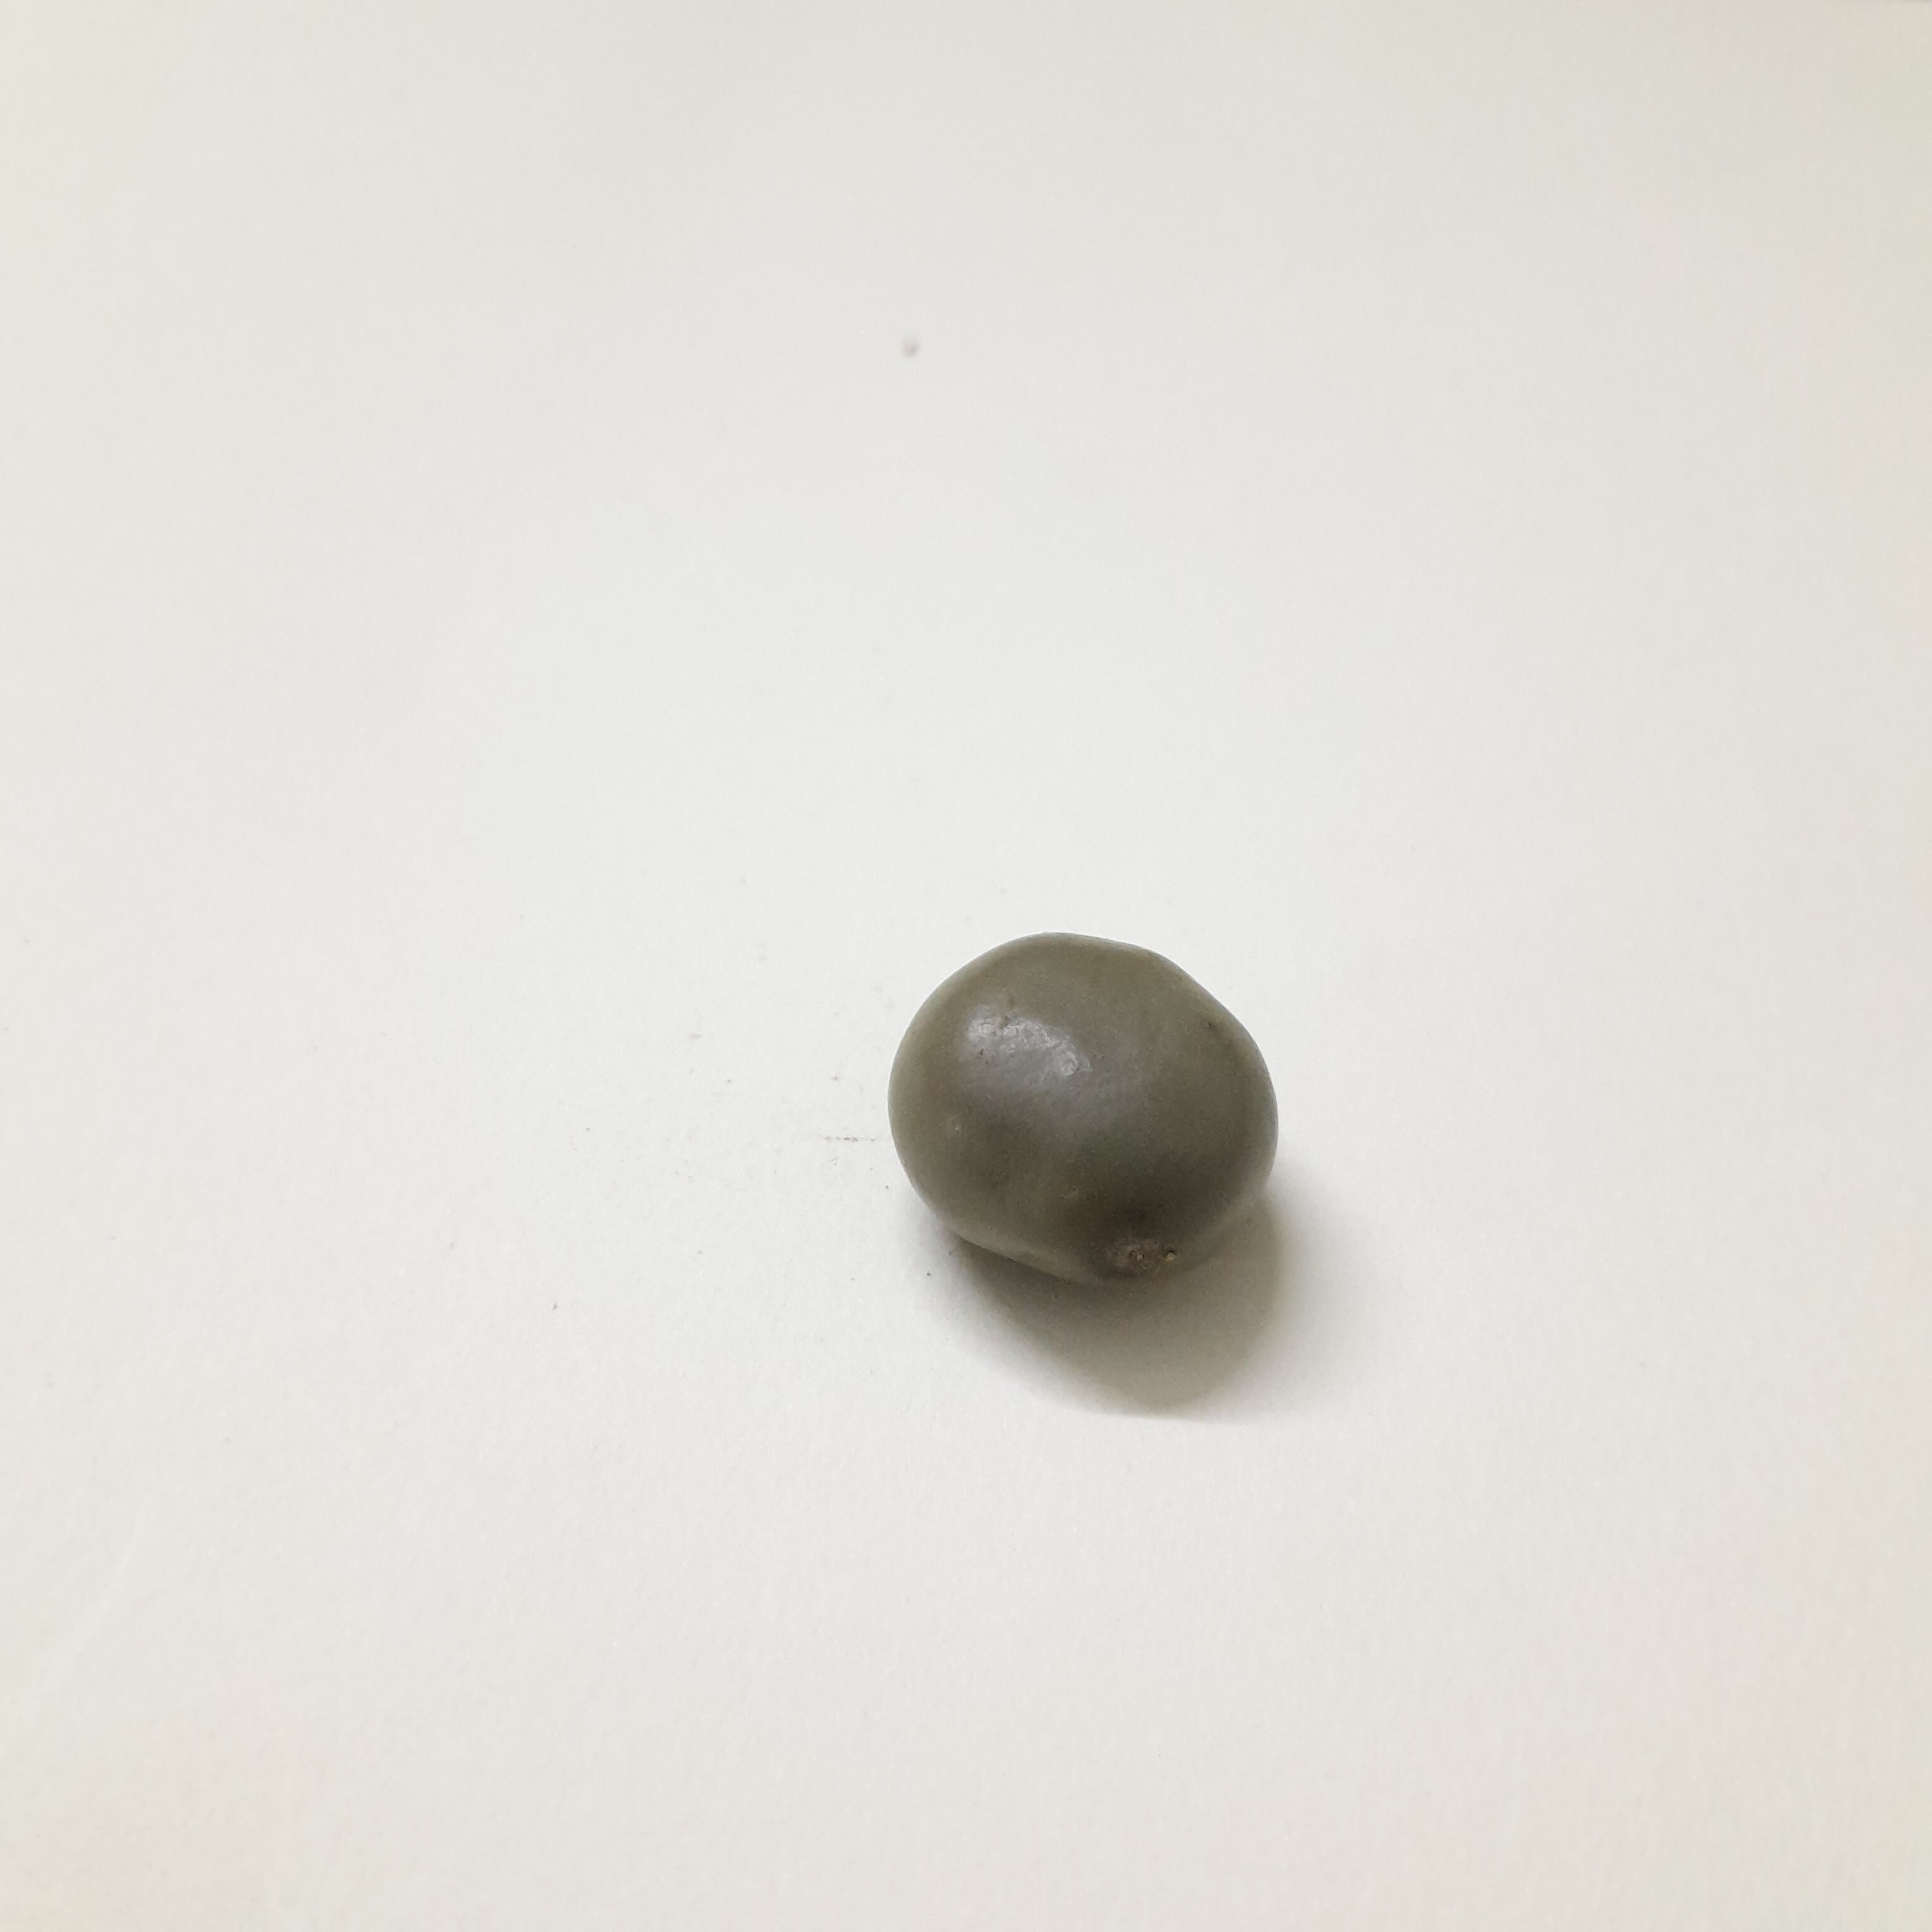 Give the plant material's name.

sagargota
